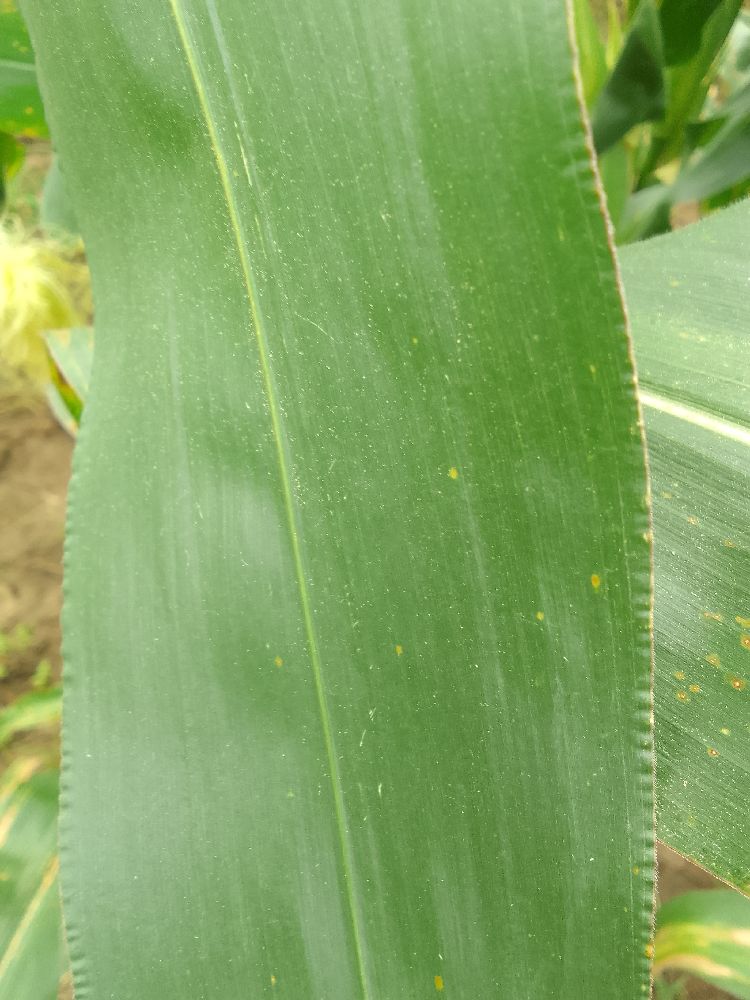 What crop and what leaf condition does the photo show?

maize, healthy
